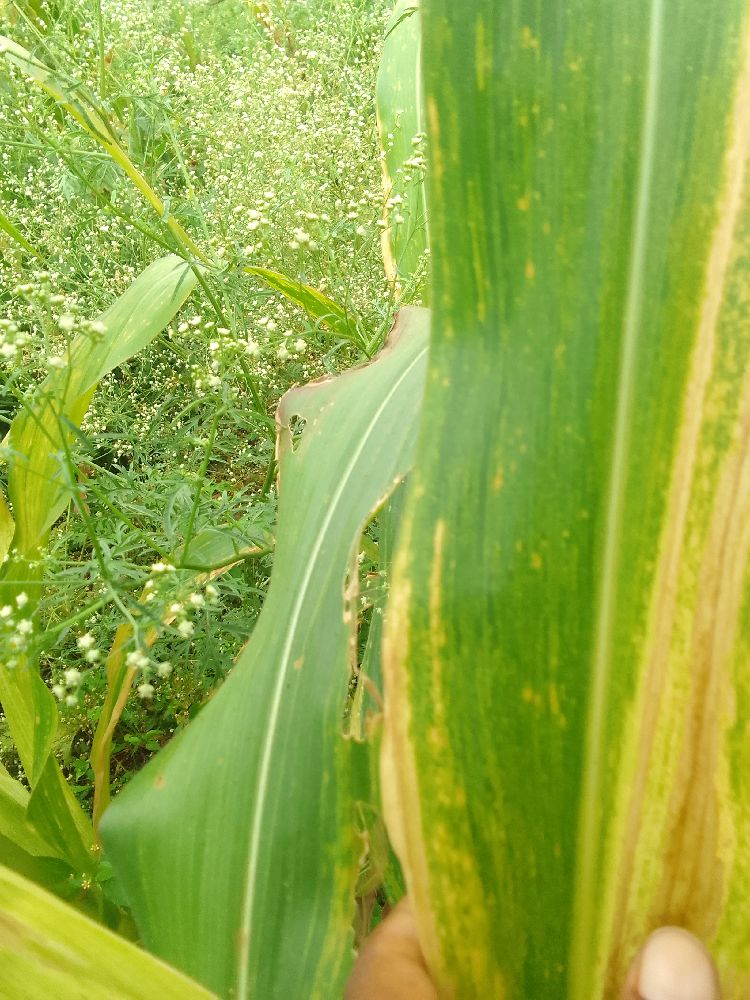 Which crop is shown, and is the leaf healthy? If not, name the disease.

maize, maize lethal necrosis
